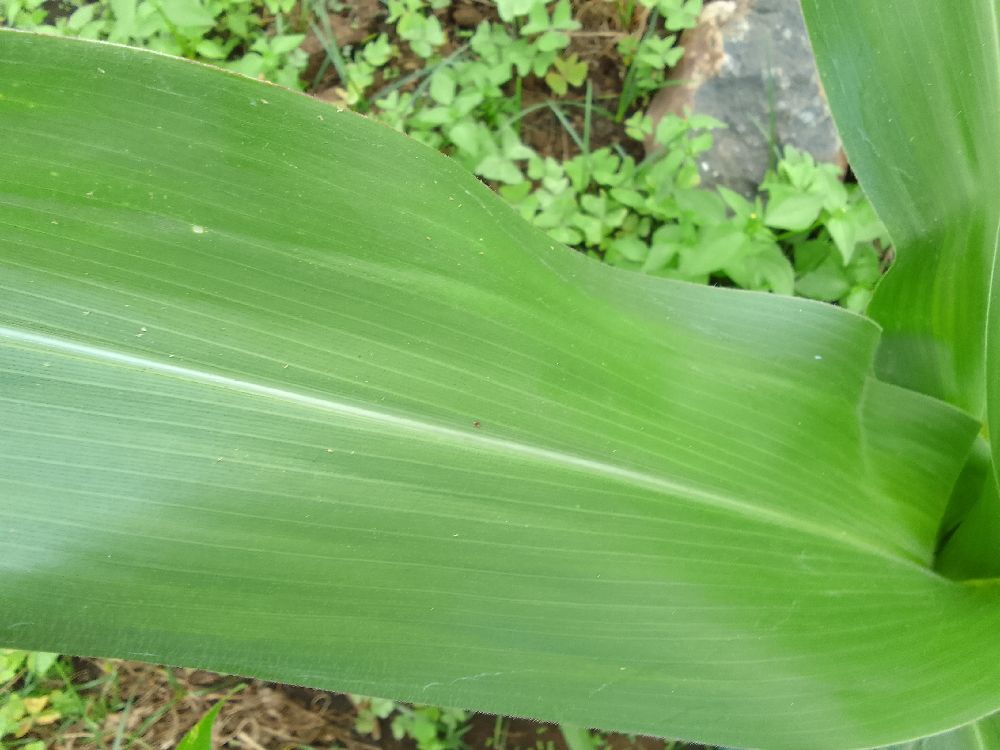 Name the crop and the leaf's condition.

maize, healthy
